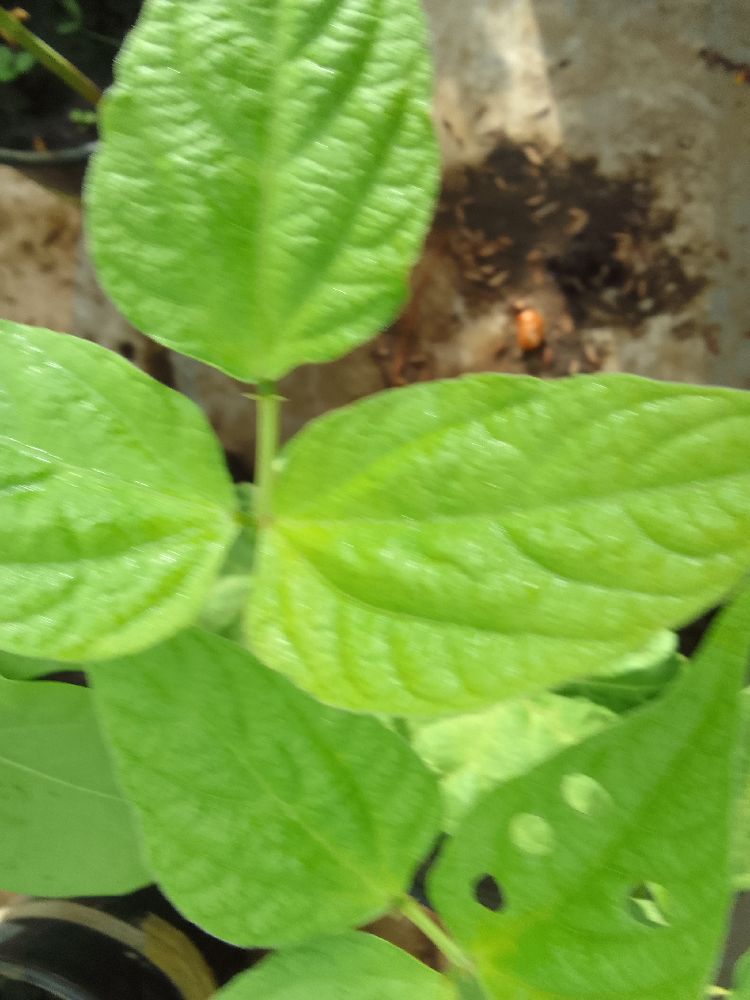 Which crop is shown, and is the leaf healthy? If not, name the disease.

common bean, healthy
